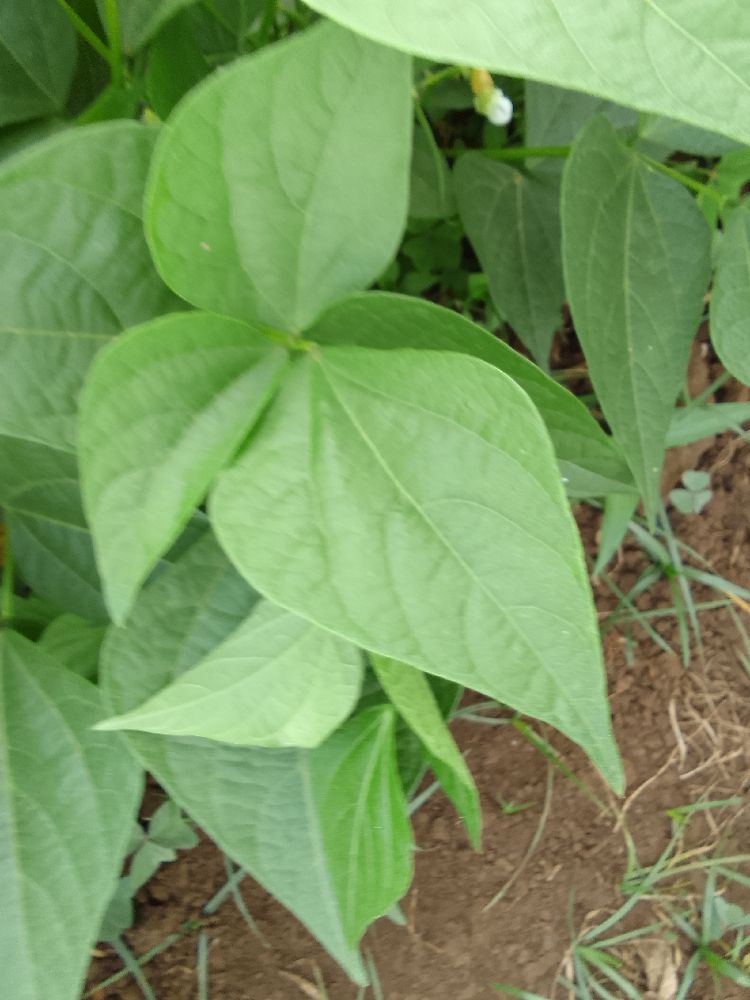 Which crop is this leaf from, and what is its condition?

common bean, healthy
